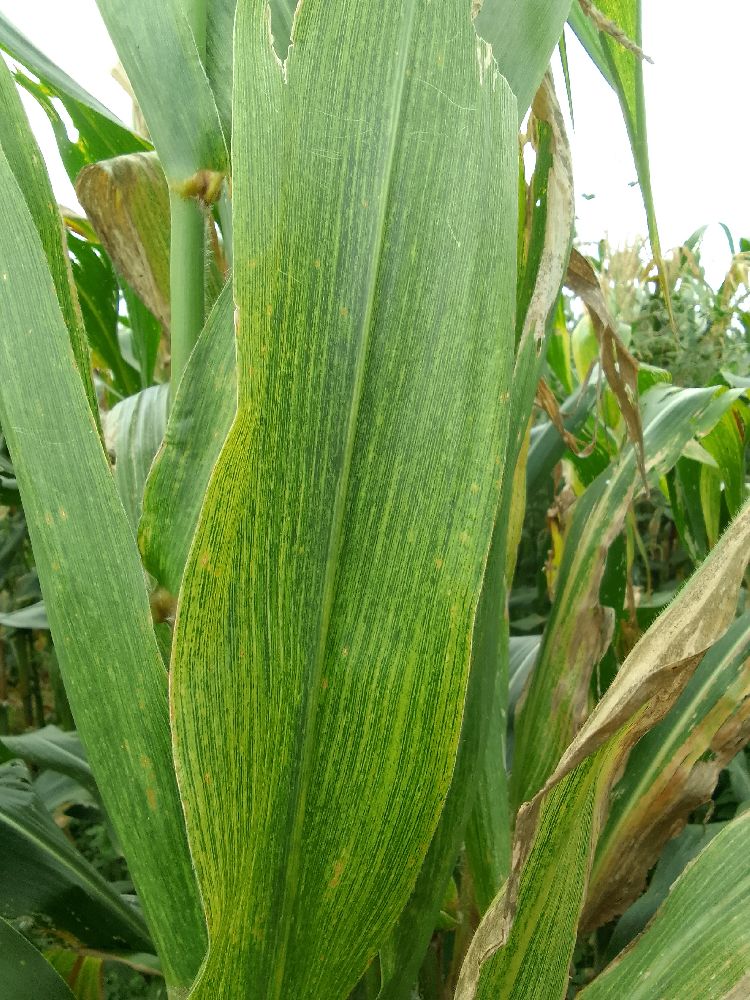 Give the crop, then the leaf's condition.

maize, maize lethal necrosis
